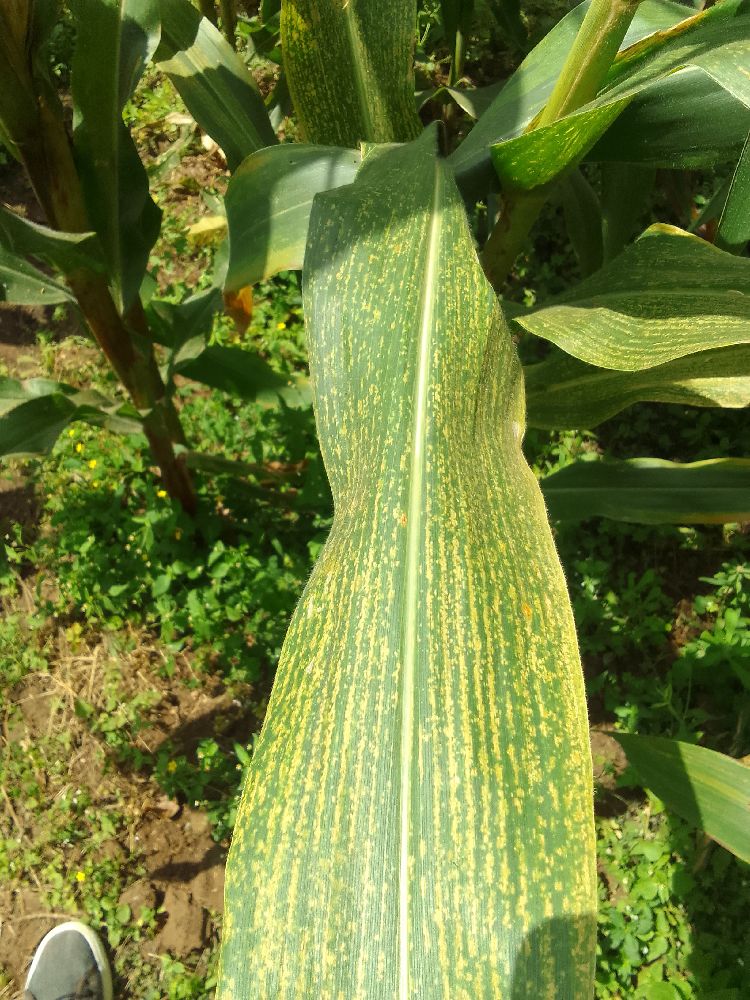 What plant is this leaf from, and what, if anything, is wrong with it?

maize, maize streak virus
